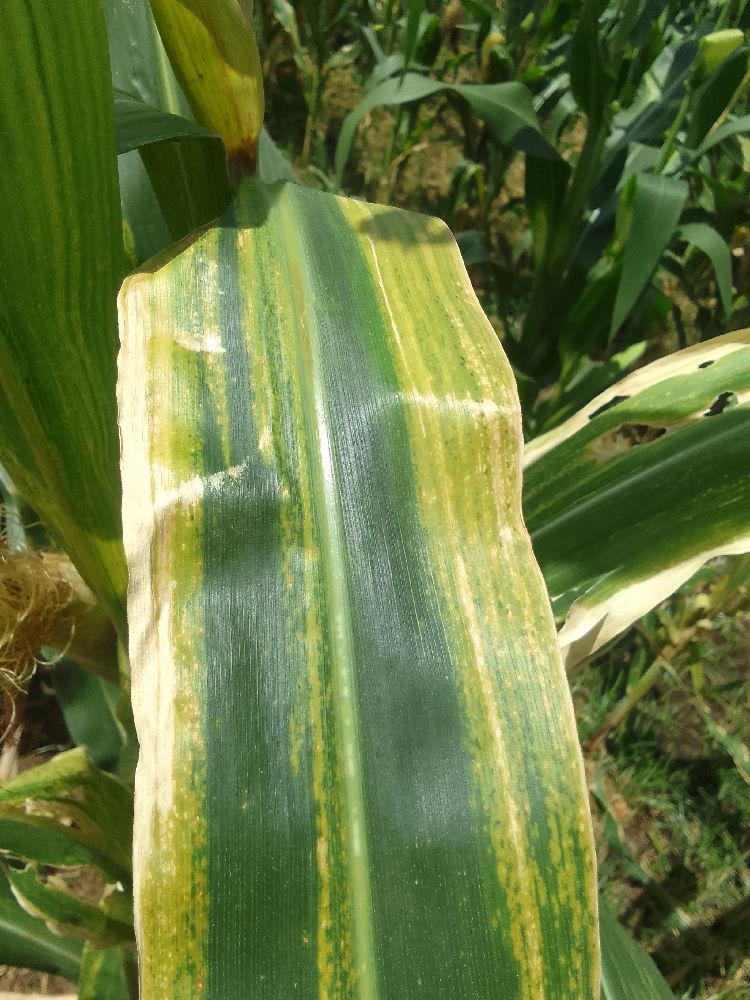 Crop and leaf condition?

maize, maize lethal necrosis
